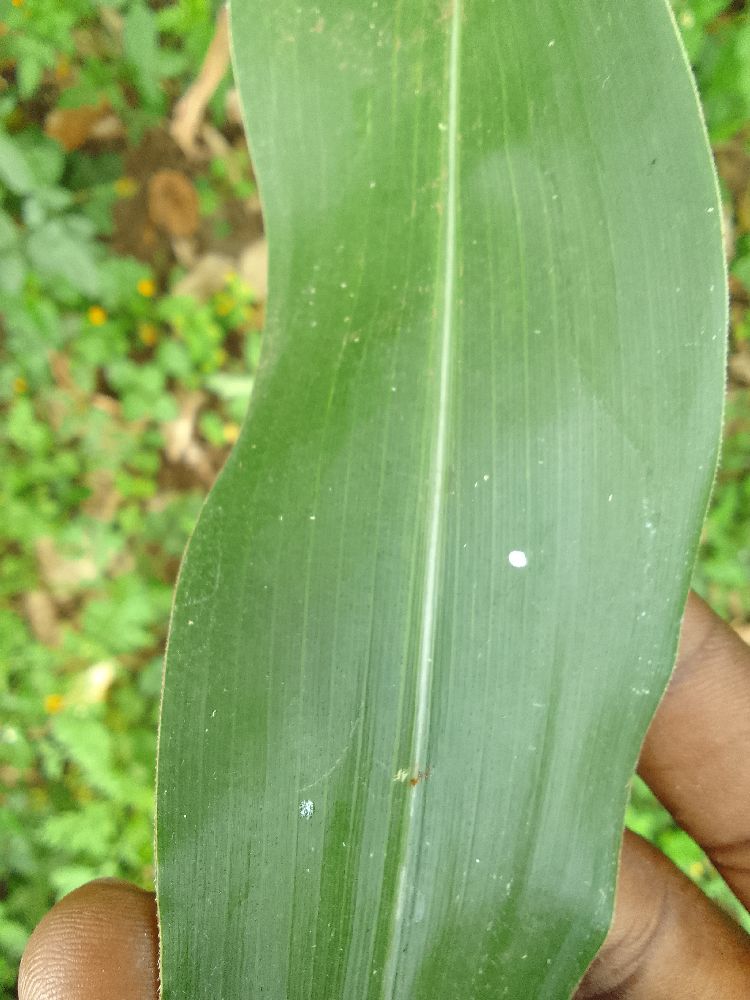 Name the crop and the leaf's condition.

maize, healthy
